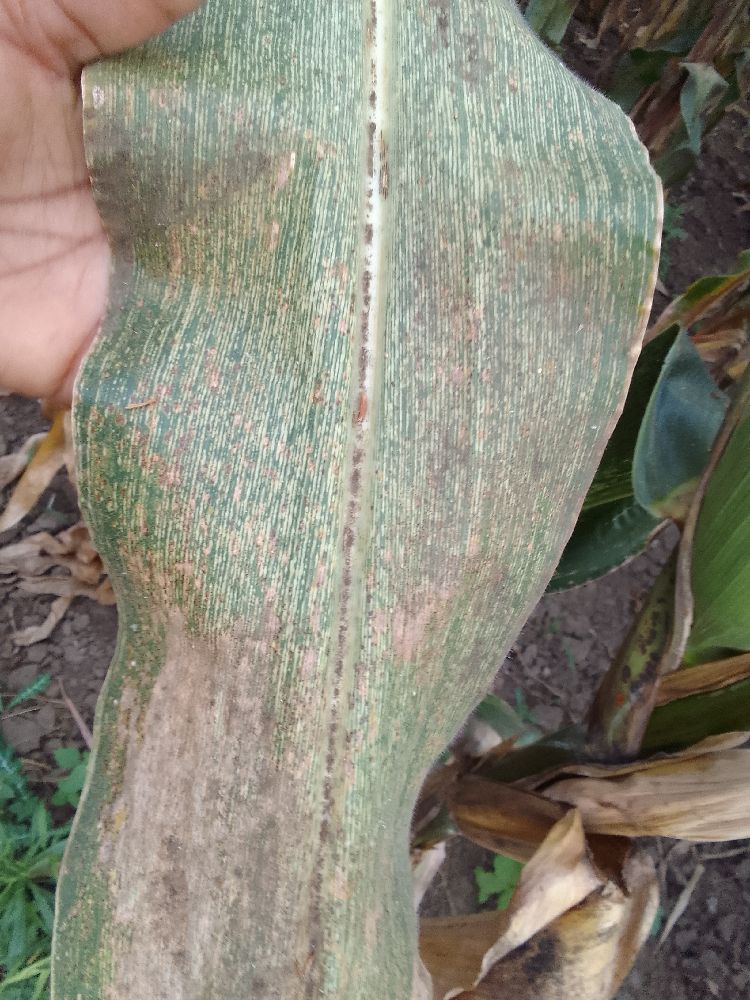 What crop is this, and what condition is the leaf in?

maize, maize streak virus
